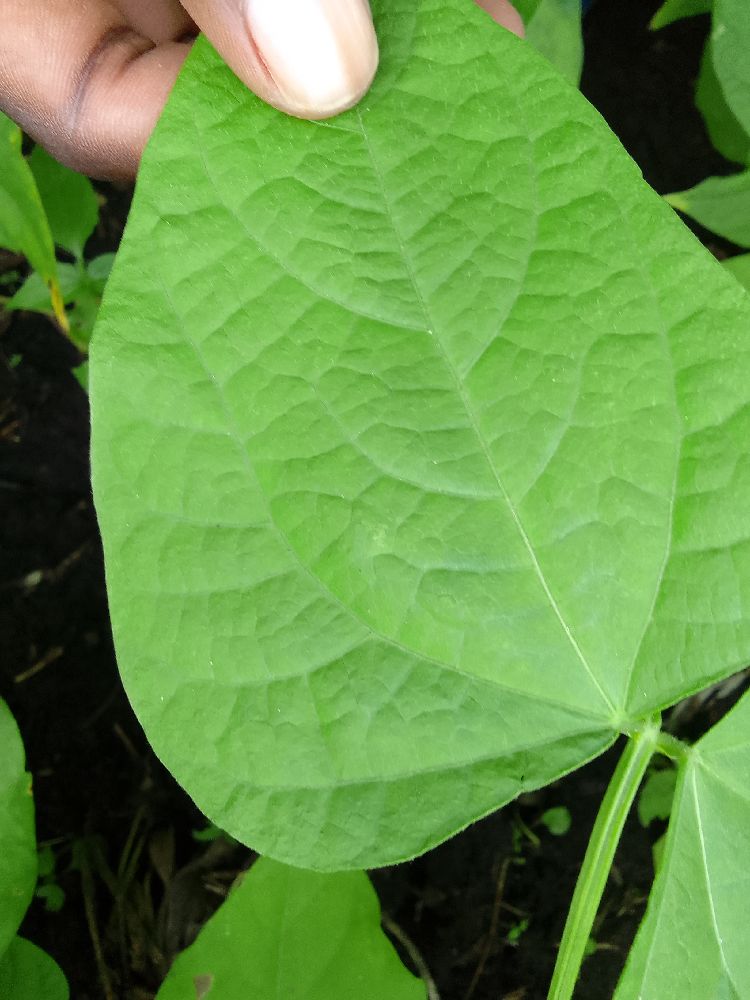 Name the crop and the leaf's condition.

common bean, healthy
